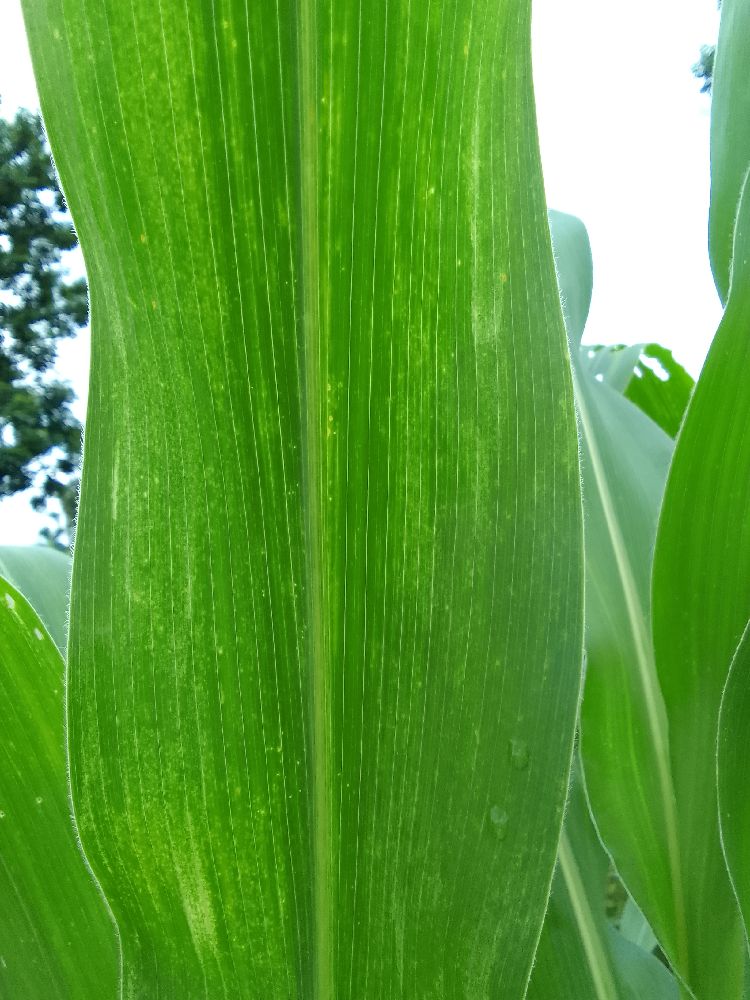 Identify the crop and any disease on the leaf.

maize, maize lethal necrosis
